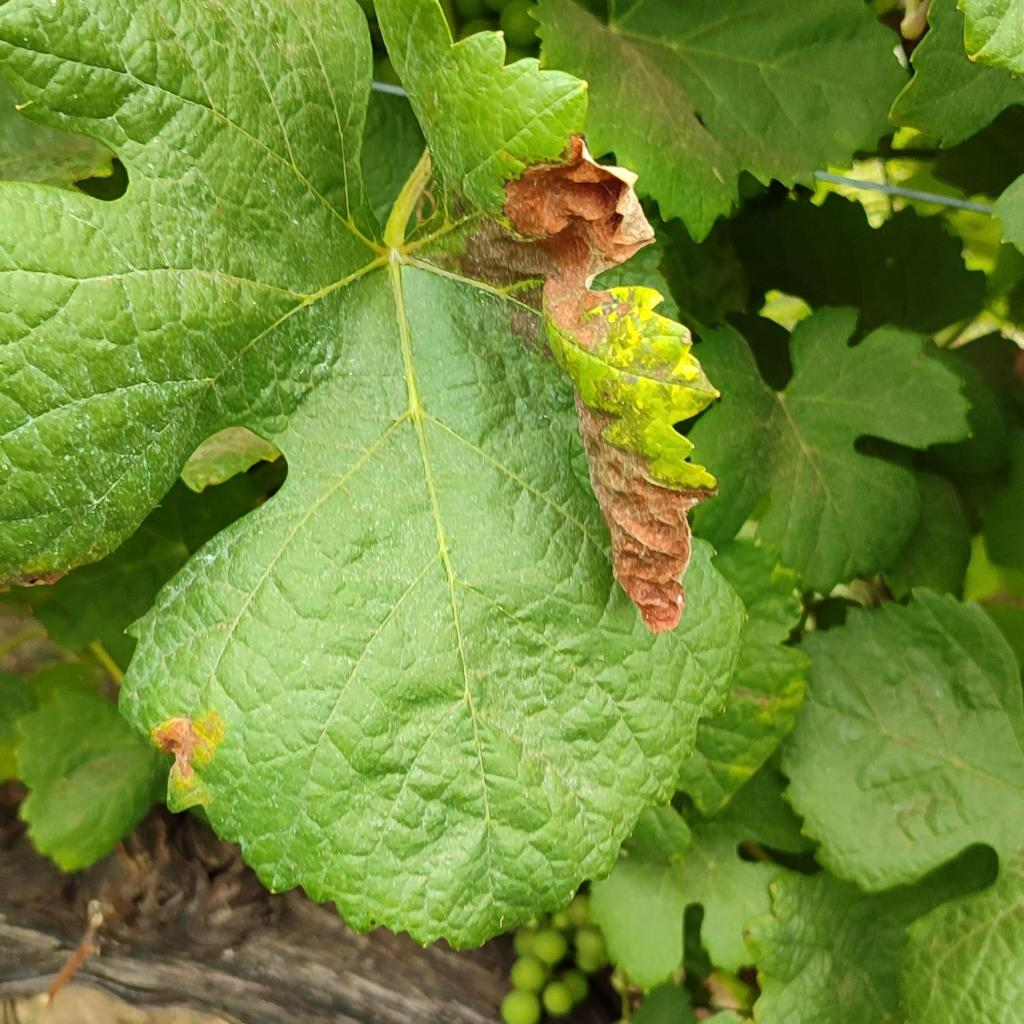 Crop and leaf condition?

grapevine, downy mildew
